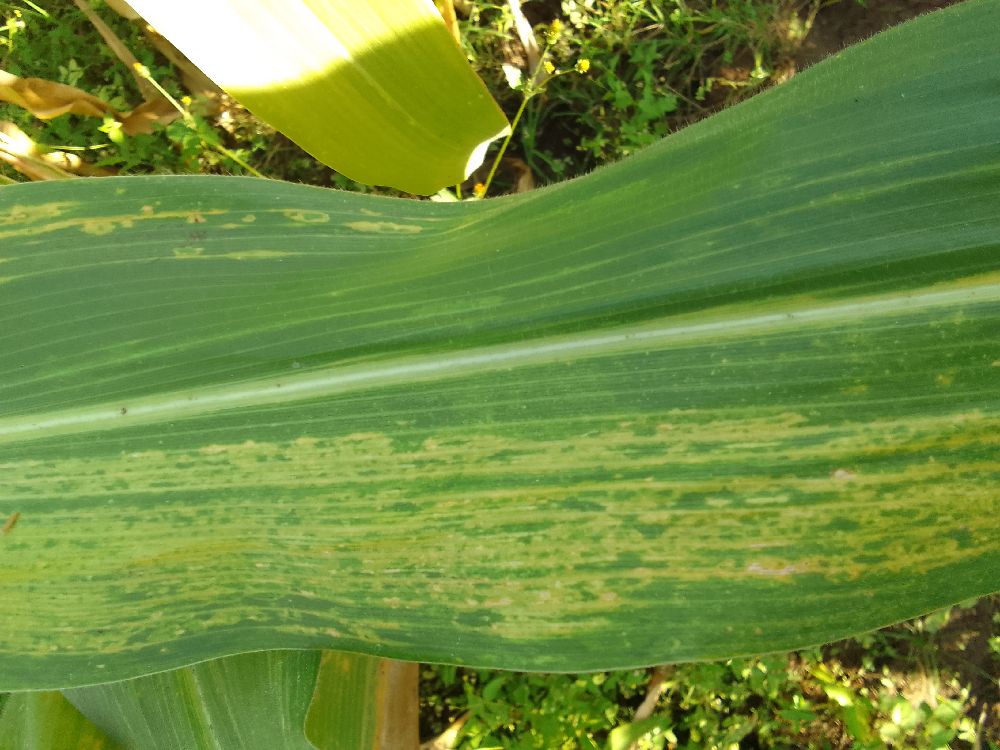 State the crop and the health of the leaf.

maize, maize lethal necrosis
